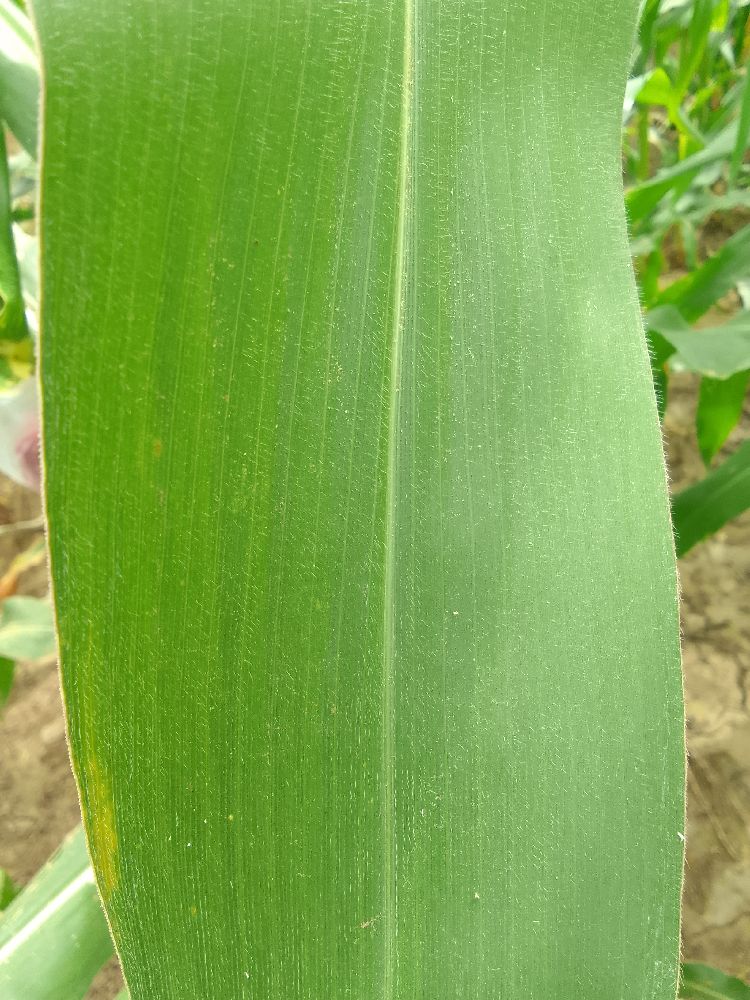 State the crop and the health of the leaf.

maize, healthy
